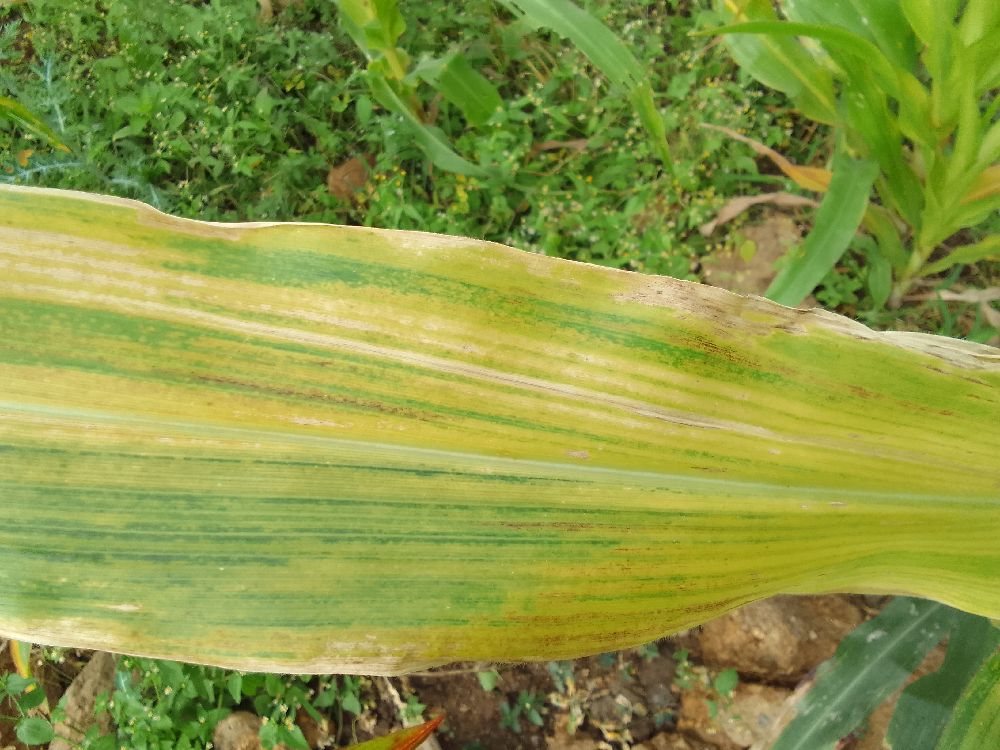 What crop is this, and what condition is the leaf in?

maize, maize lethal necrosis
